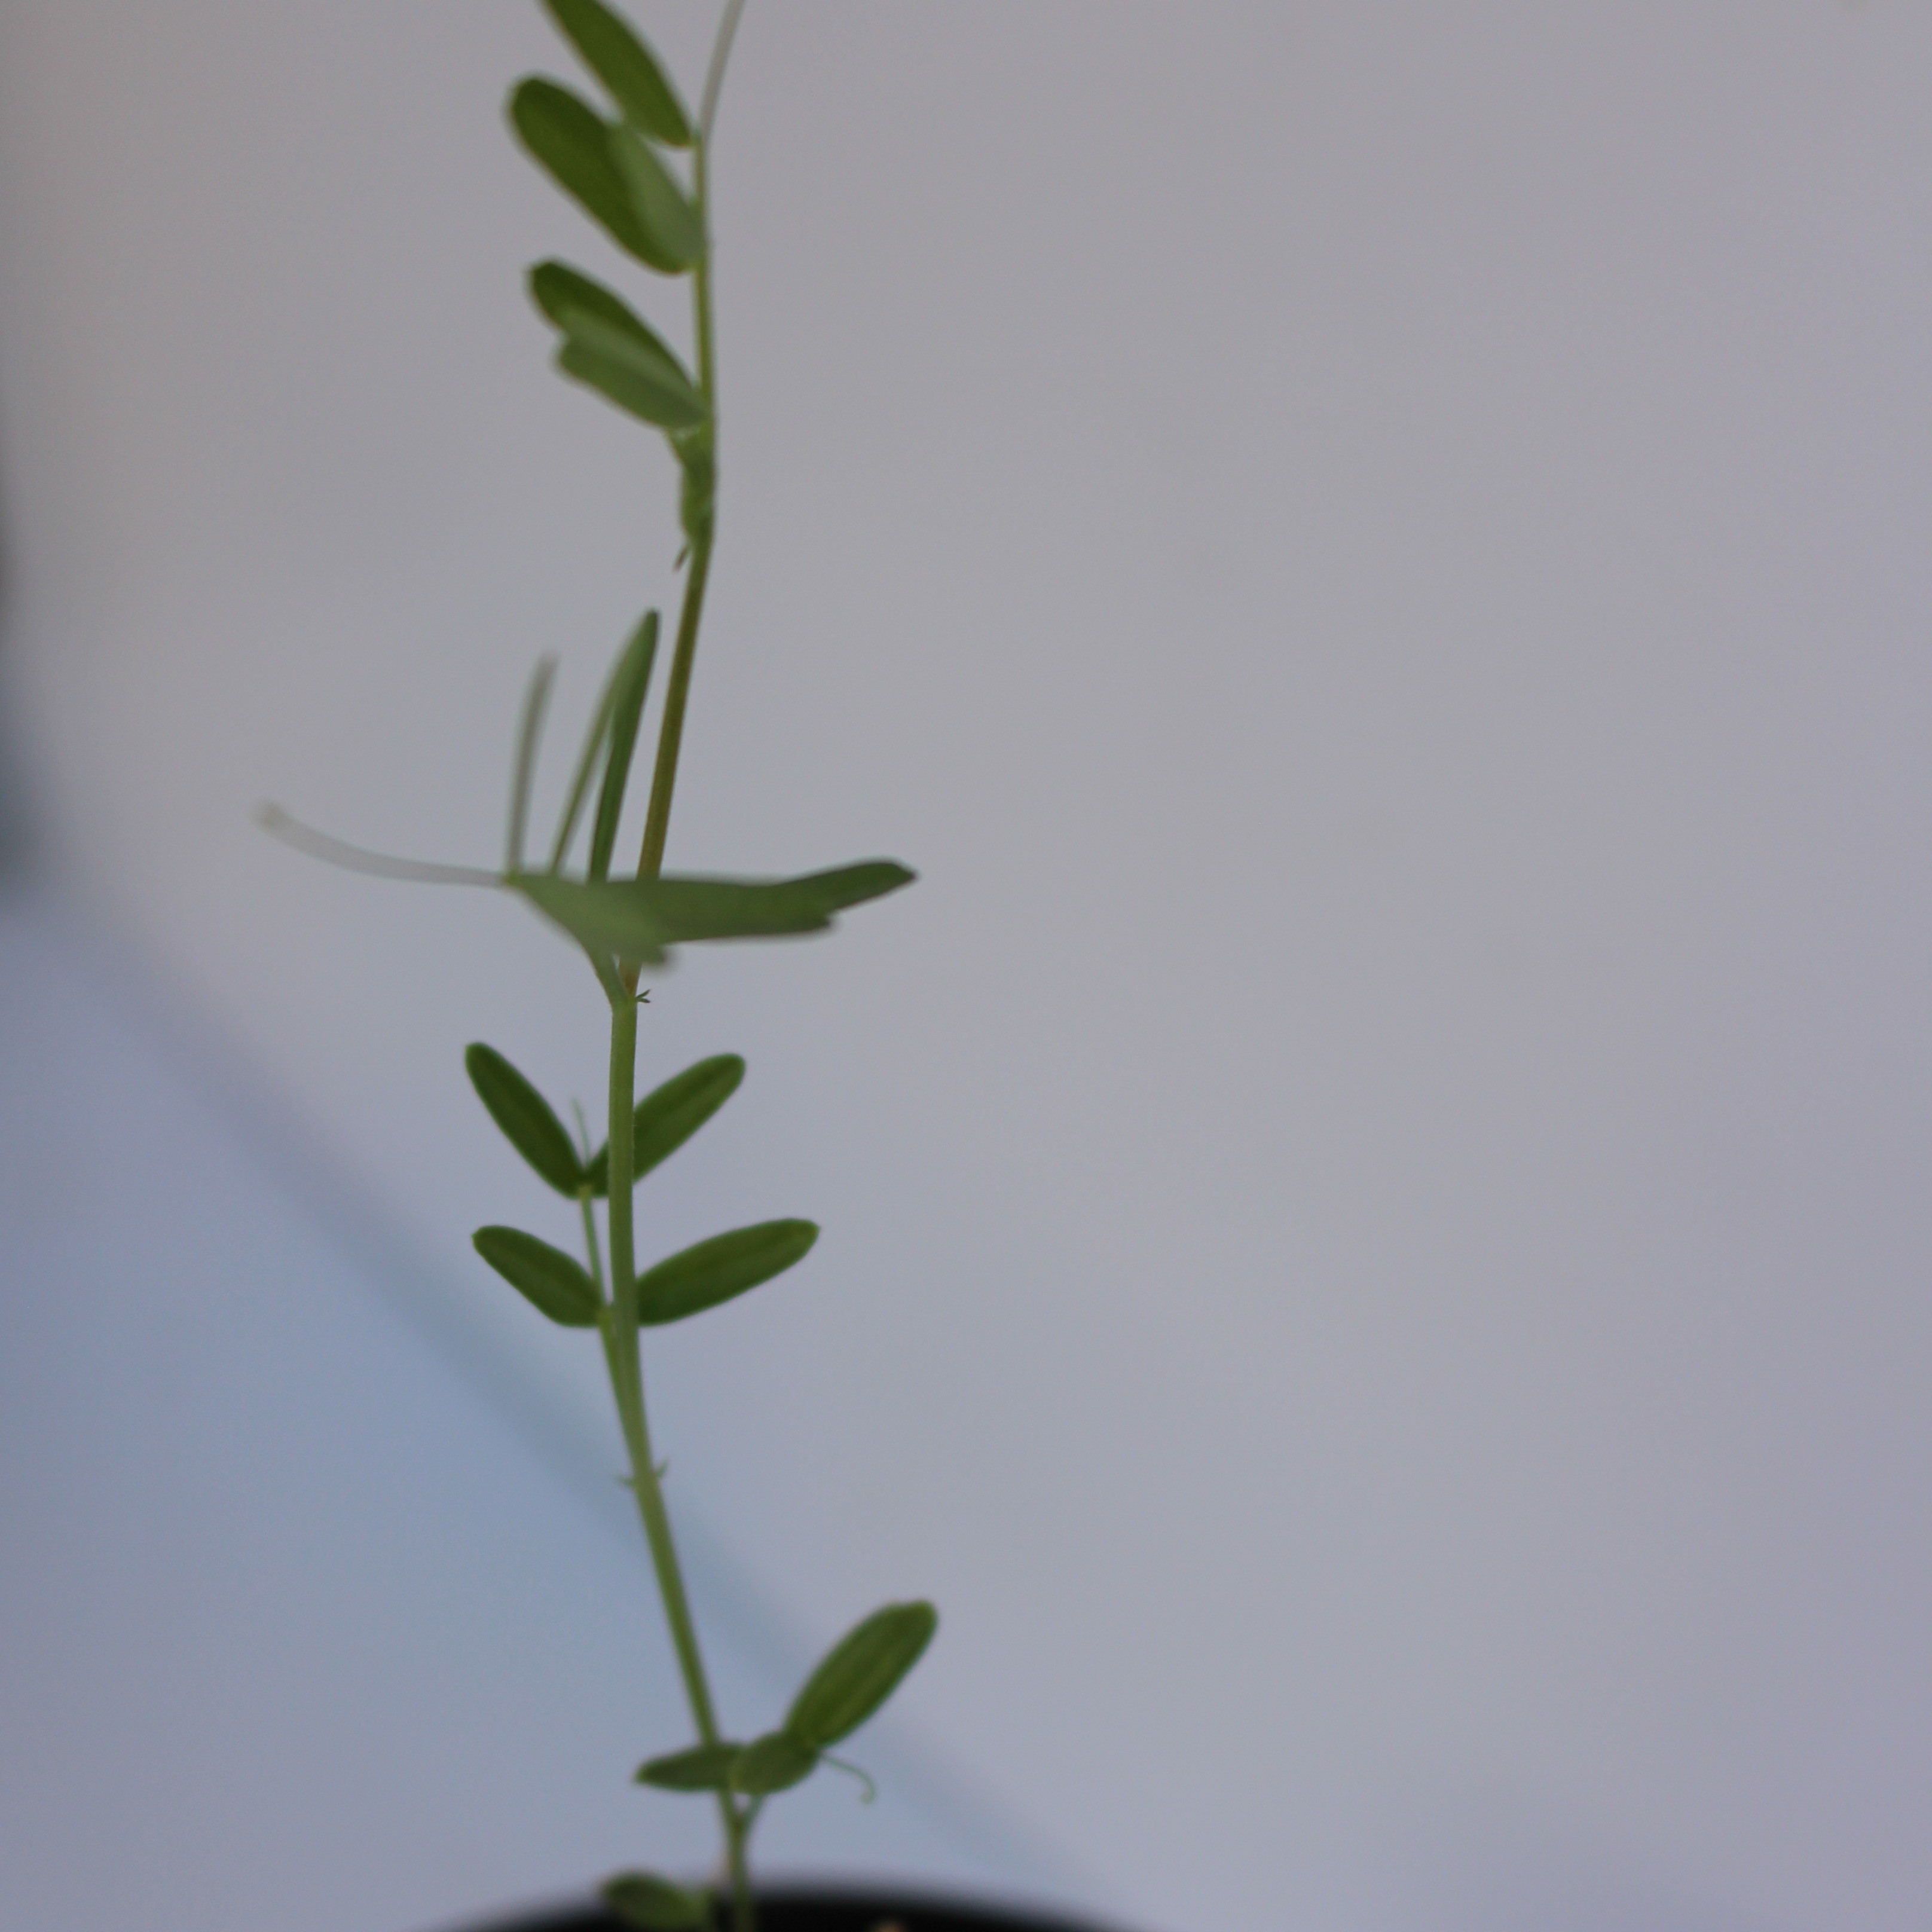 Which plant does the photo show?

Vicia sativa
